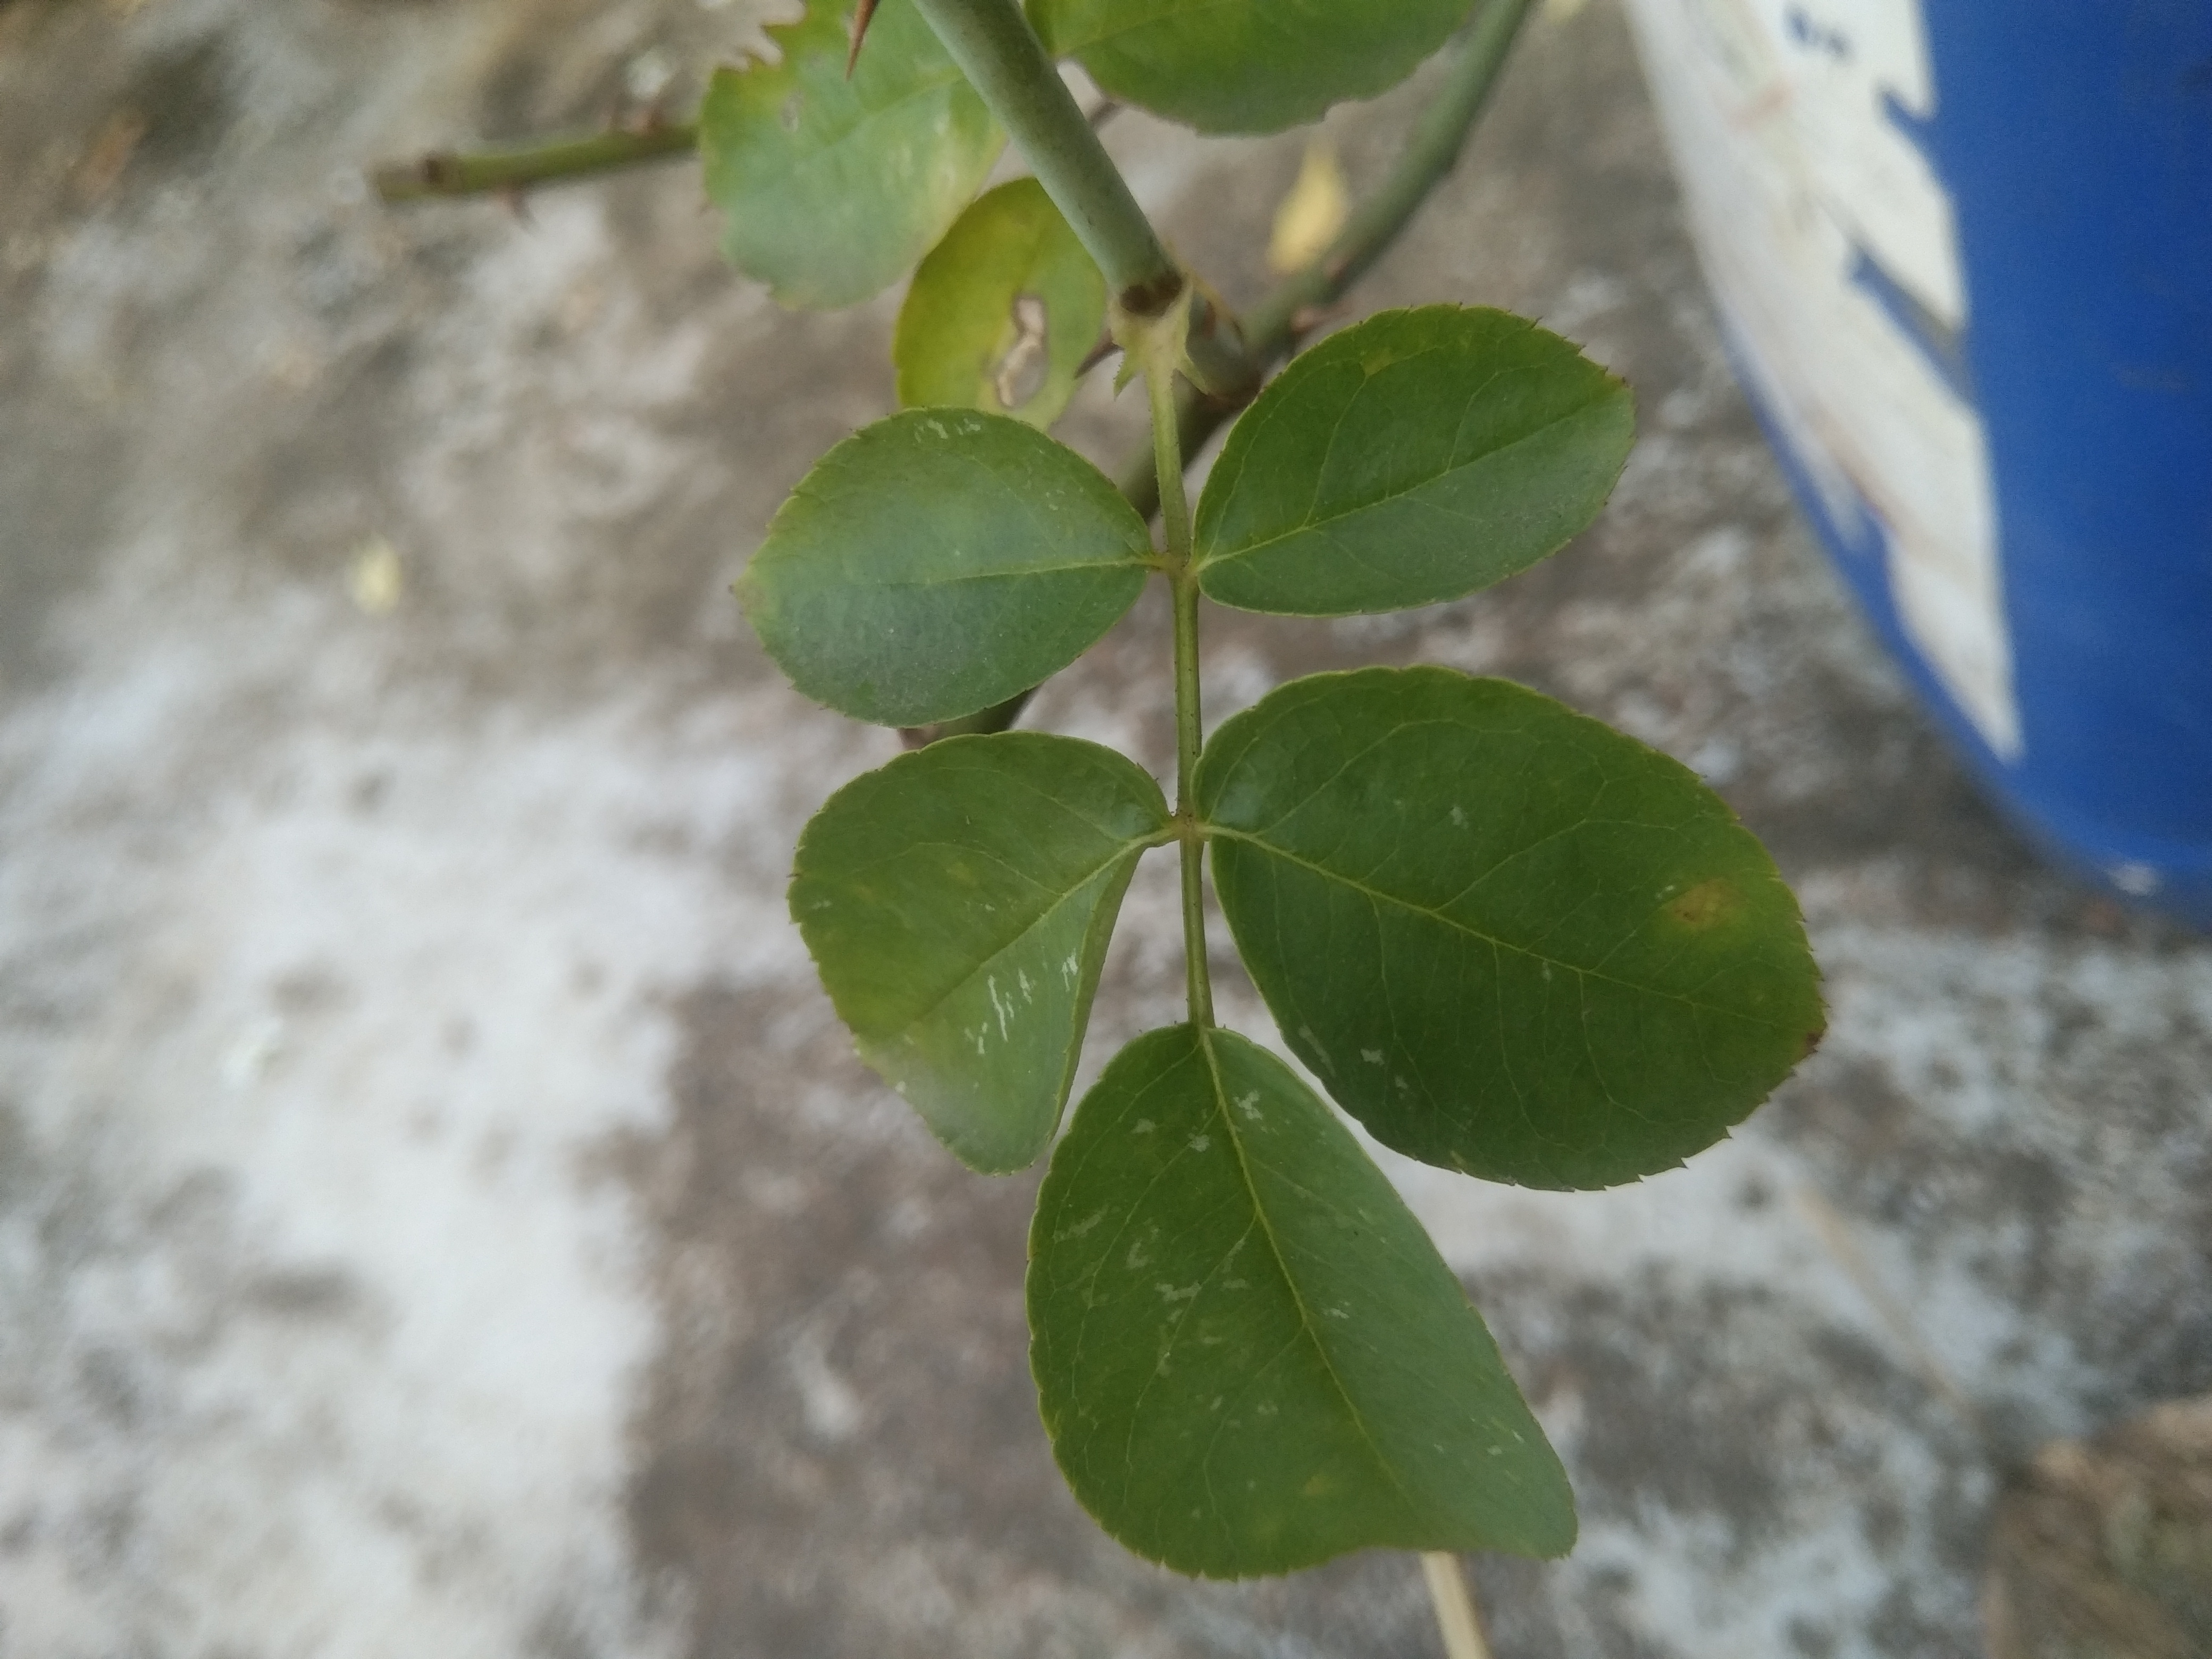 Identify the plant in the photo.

rose
